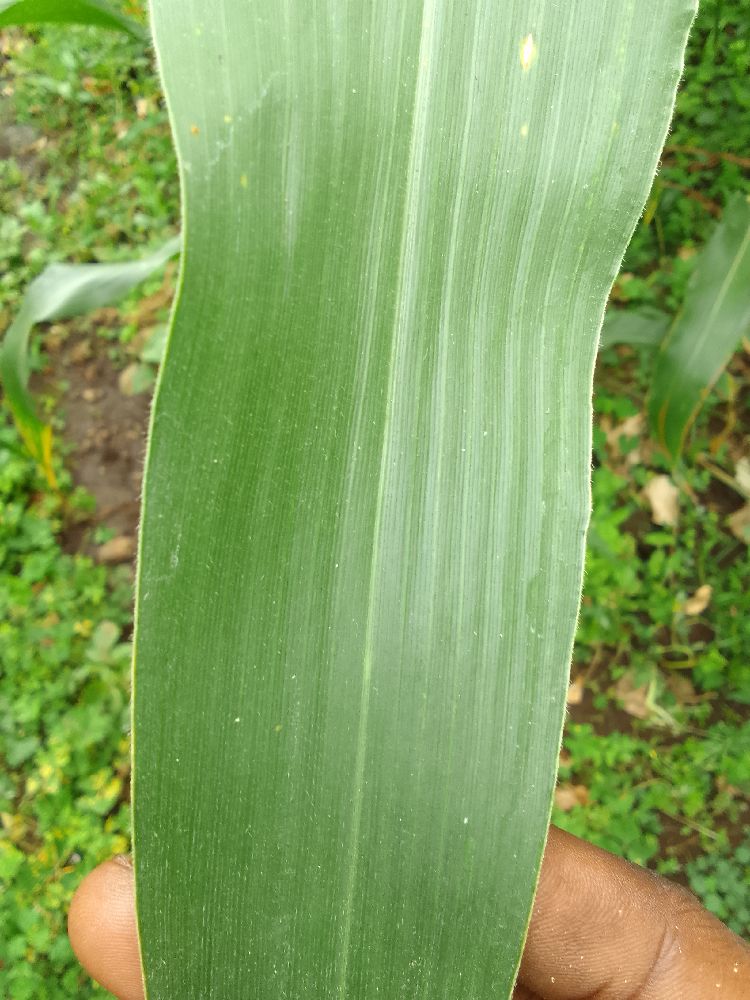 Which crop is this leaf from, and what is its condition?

maize, healthy
